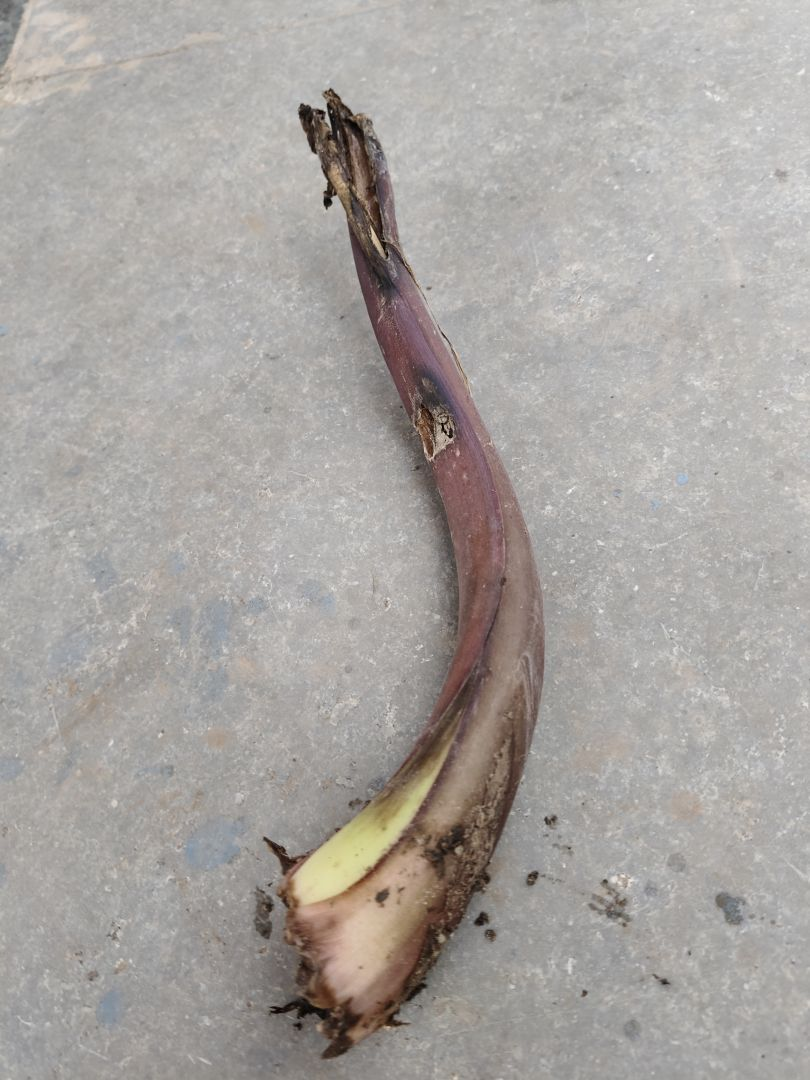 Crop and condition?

taro, root rot
